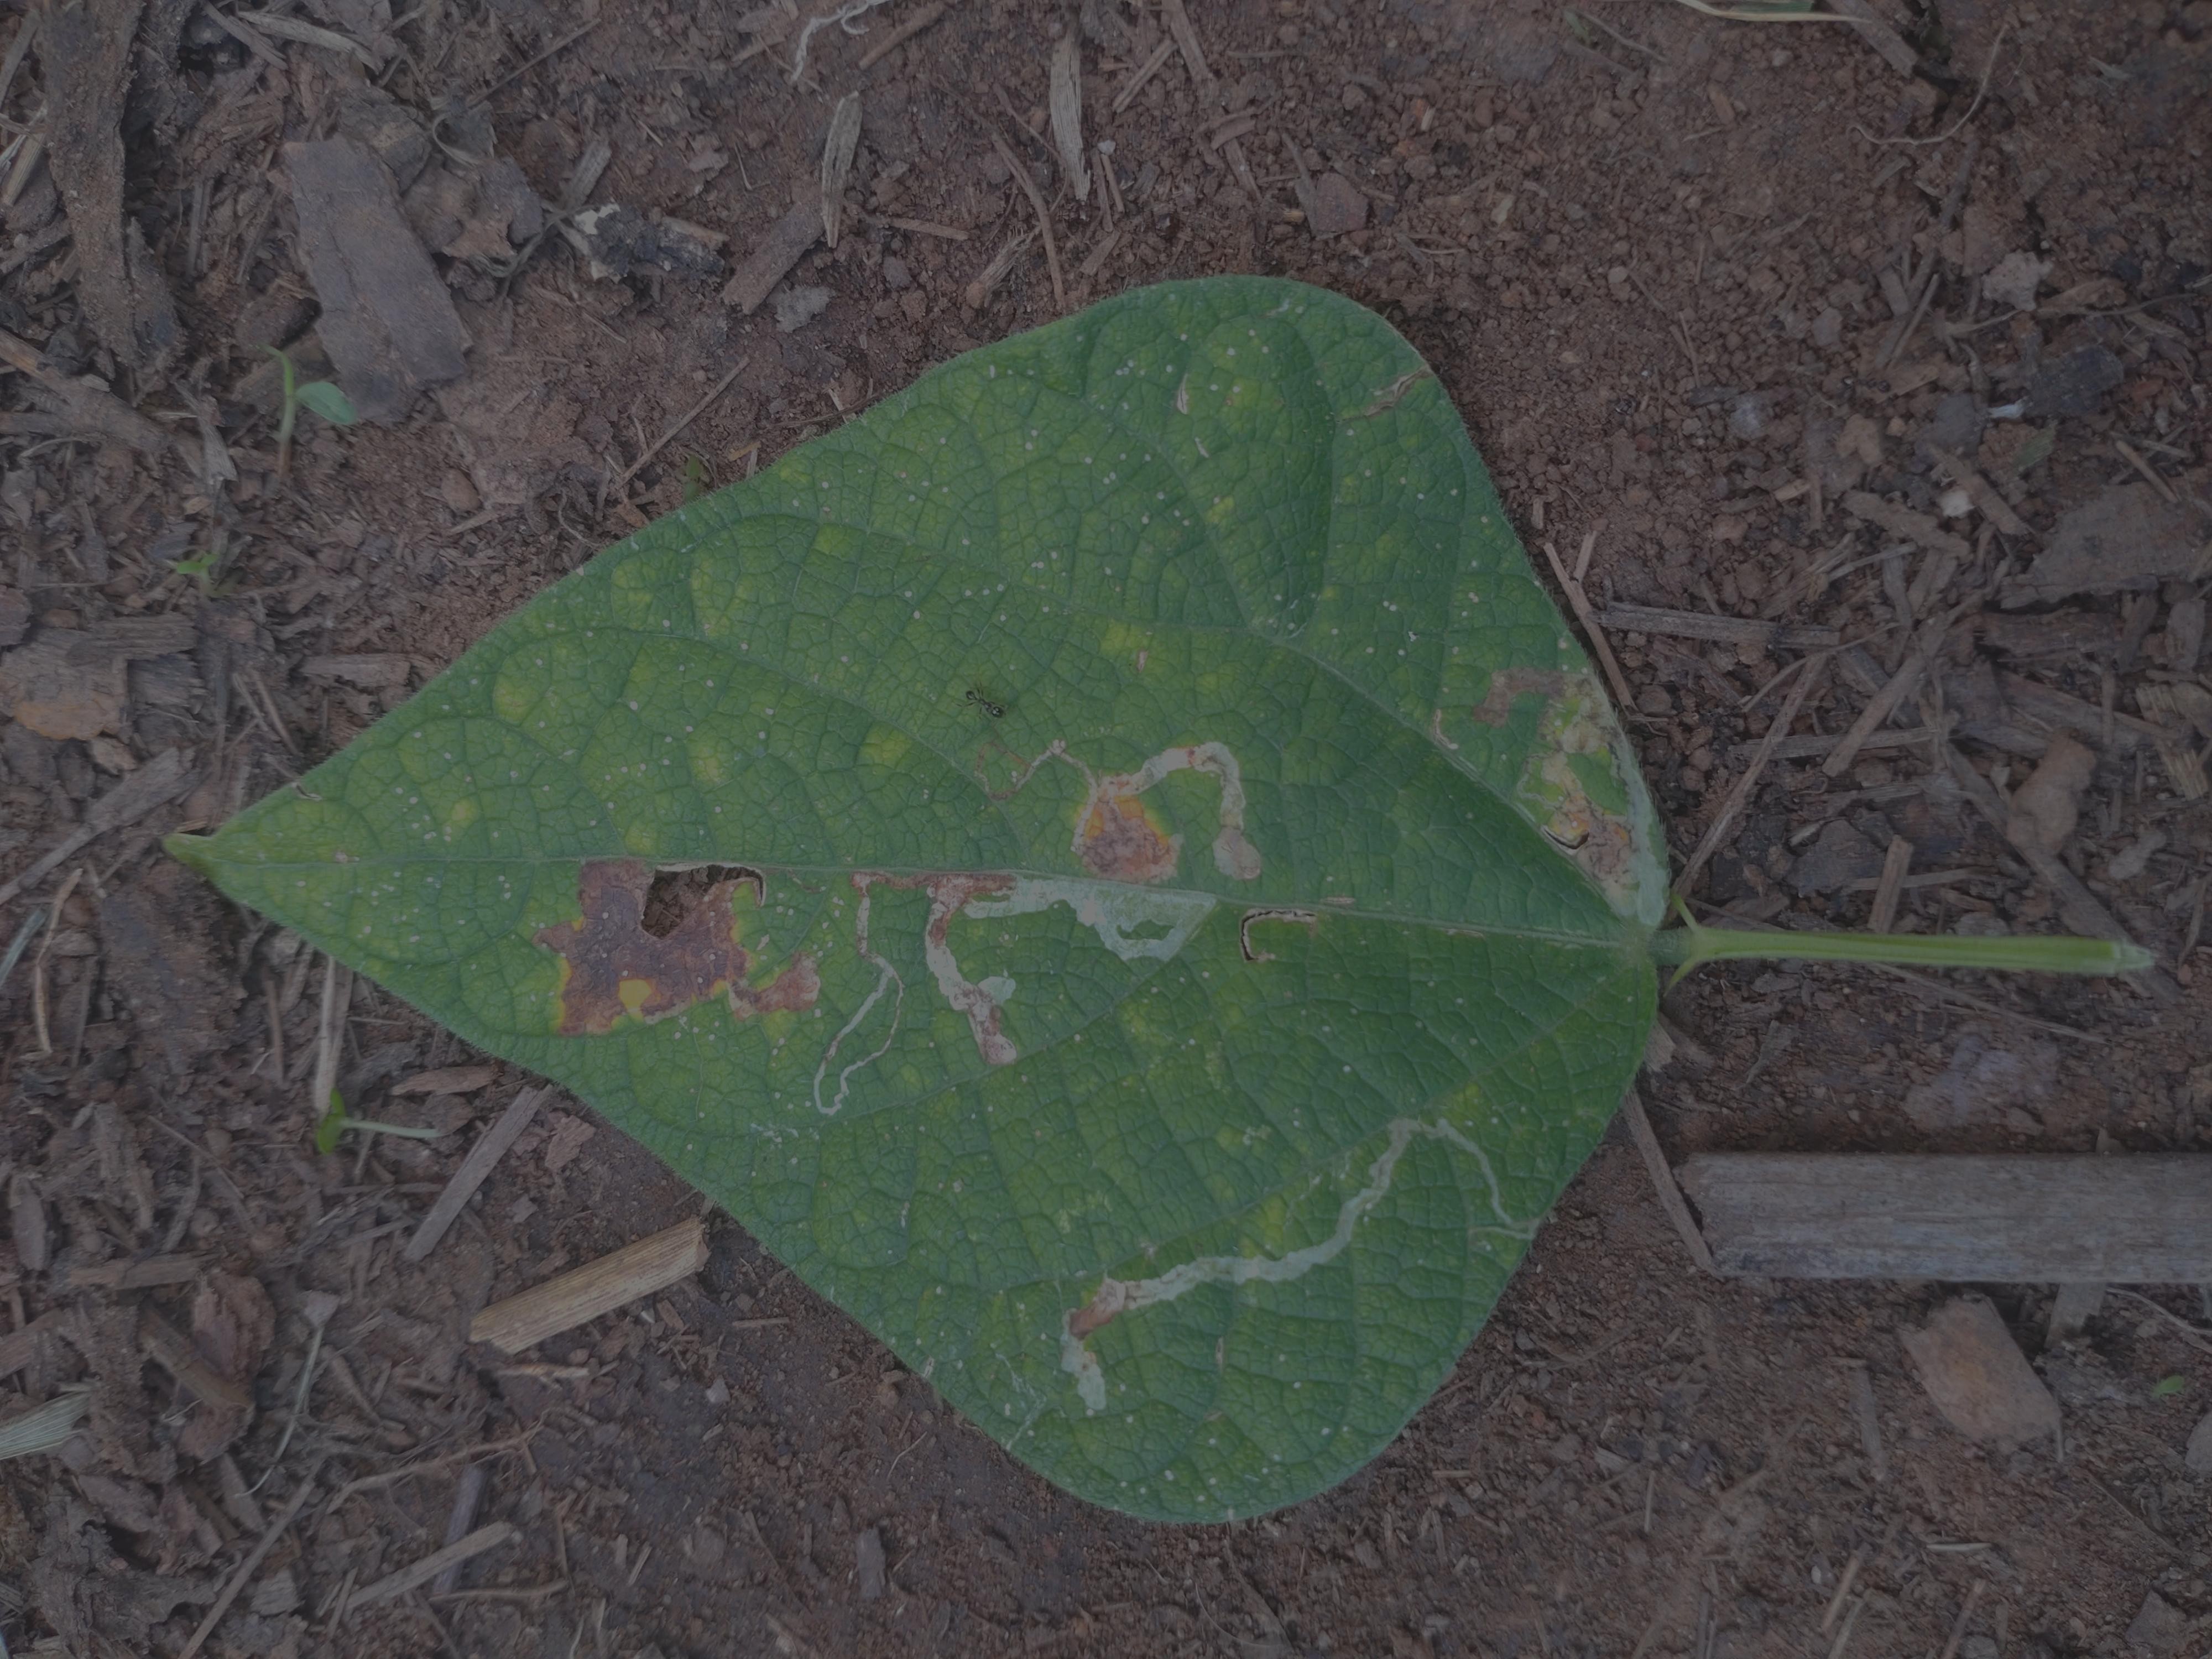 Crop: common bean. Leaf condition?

anthracnose
